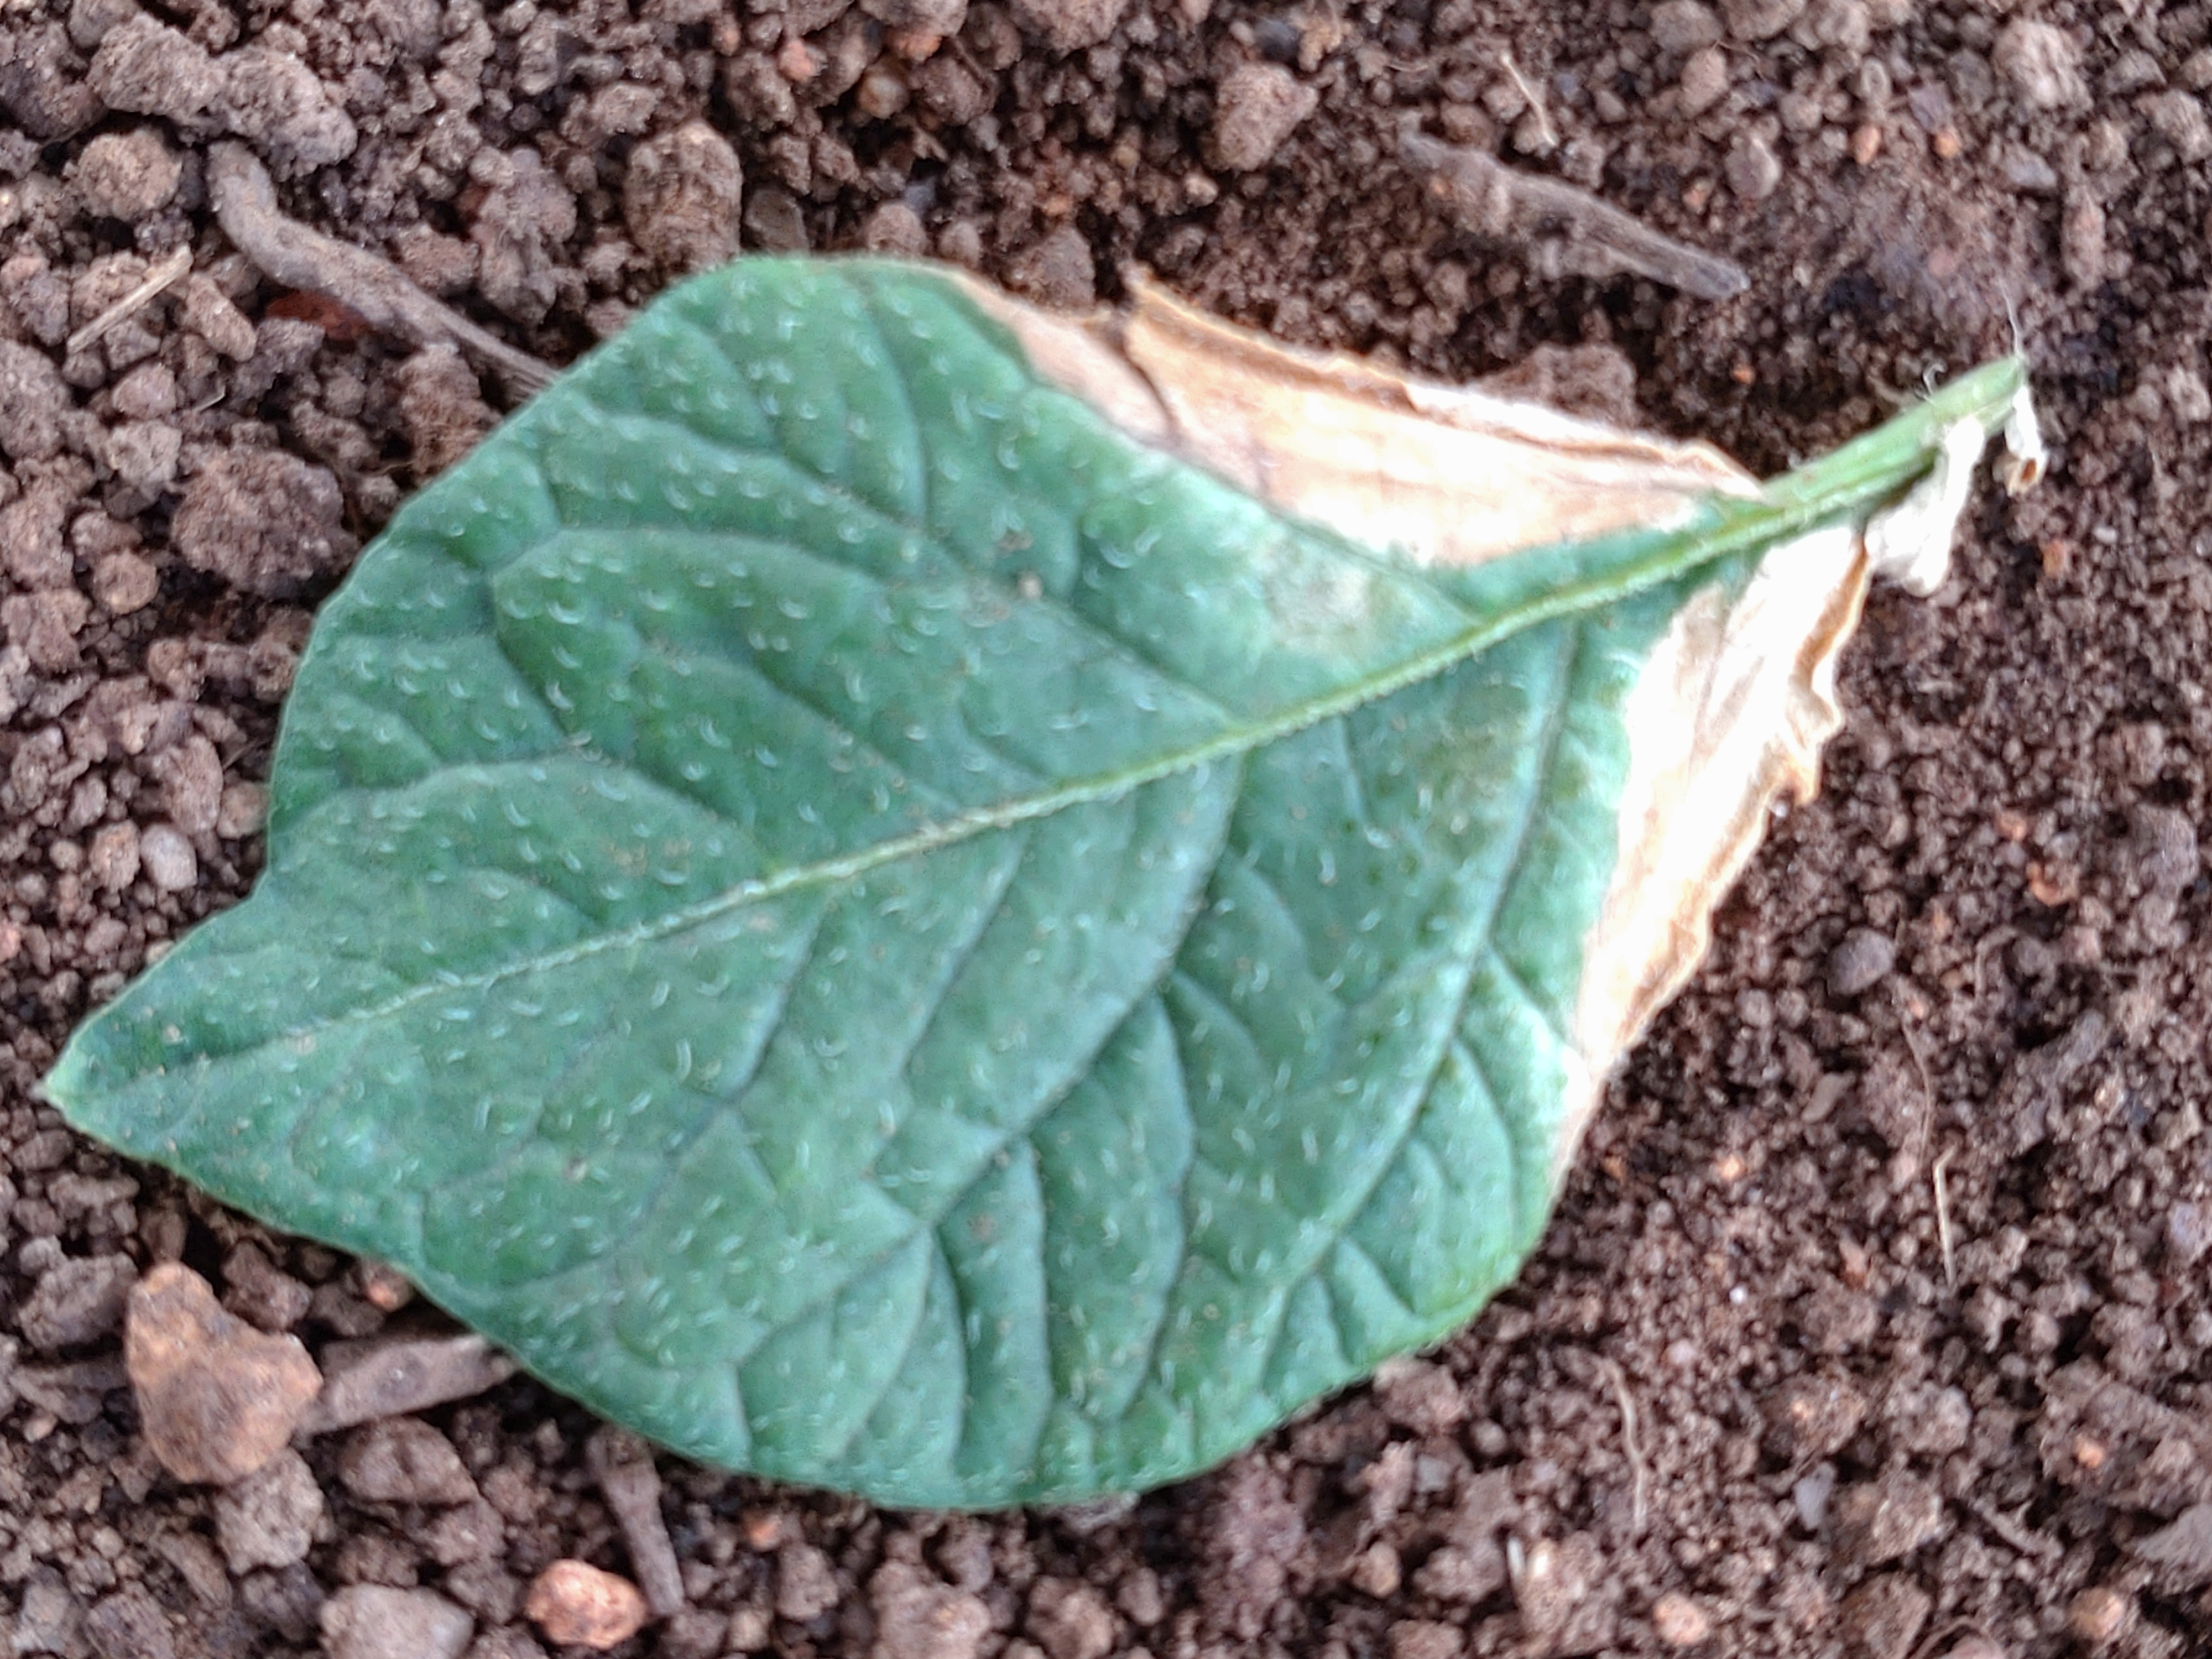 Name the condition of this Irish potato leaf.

early blight
